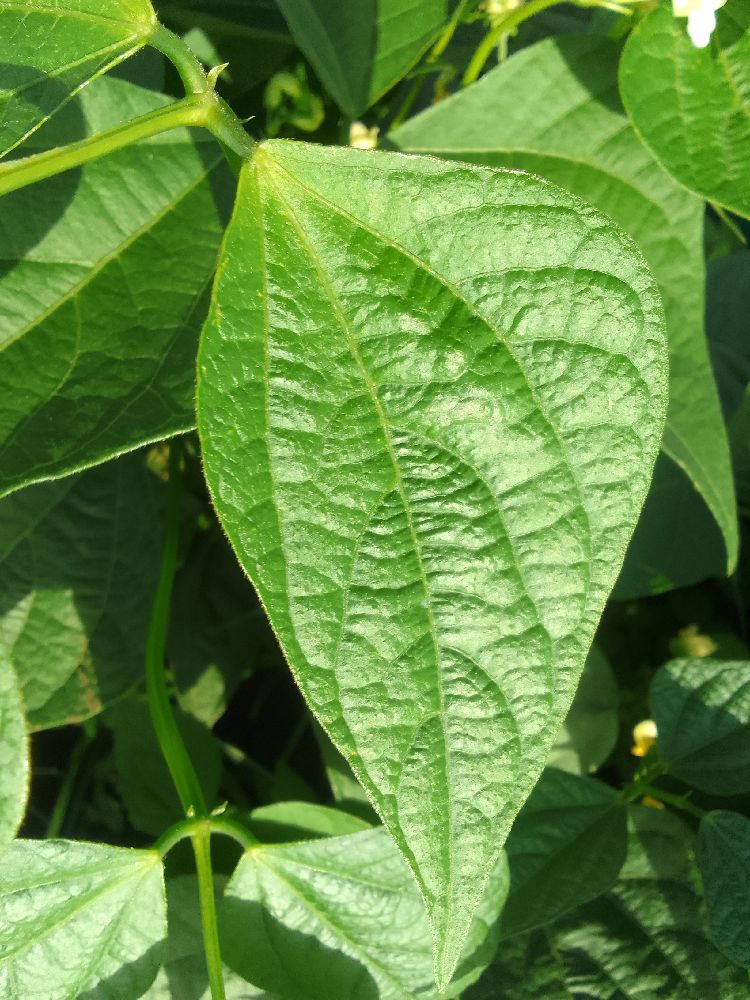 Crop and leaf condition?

common bean, healthy
